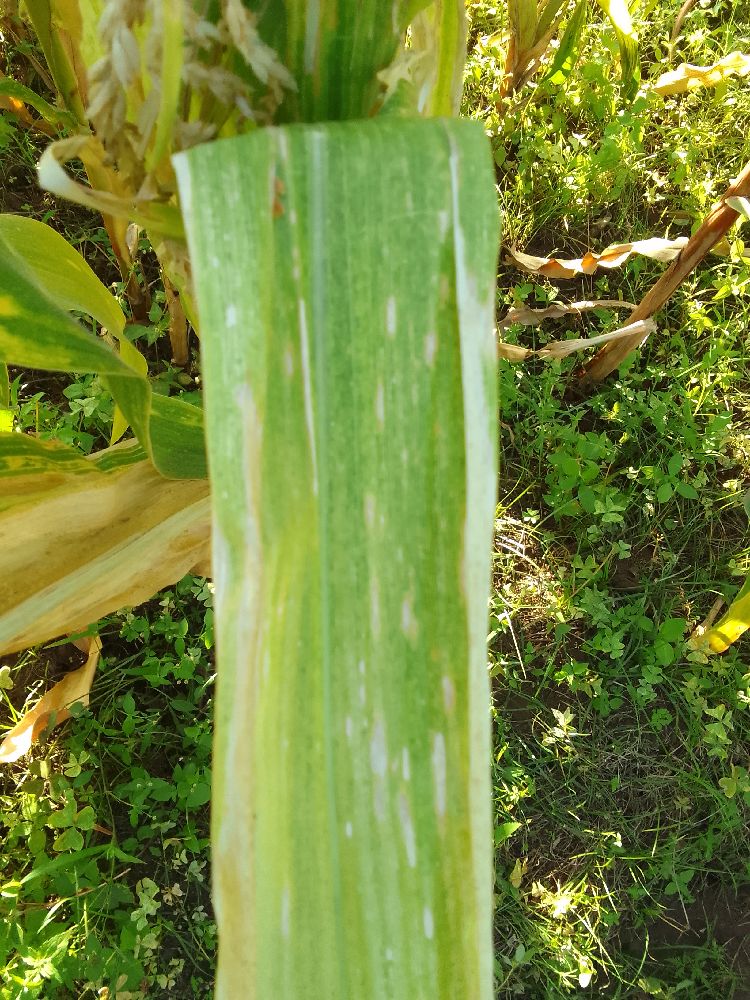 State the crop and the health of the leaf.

maize, maize lethal necrosis
